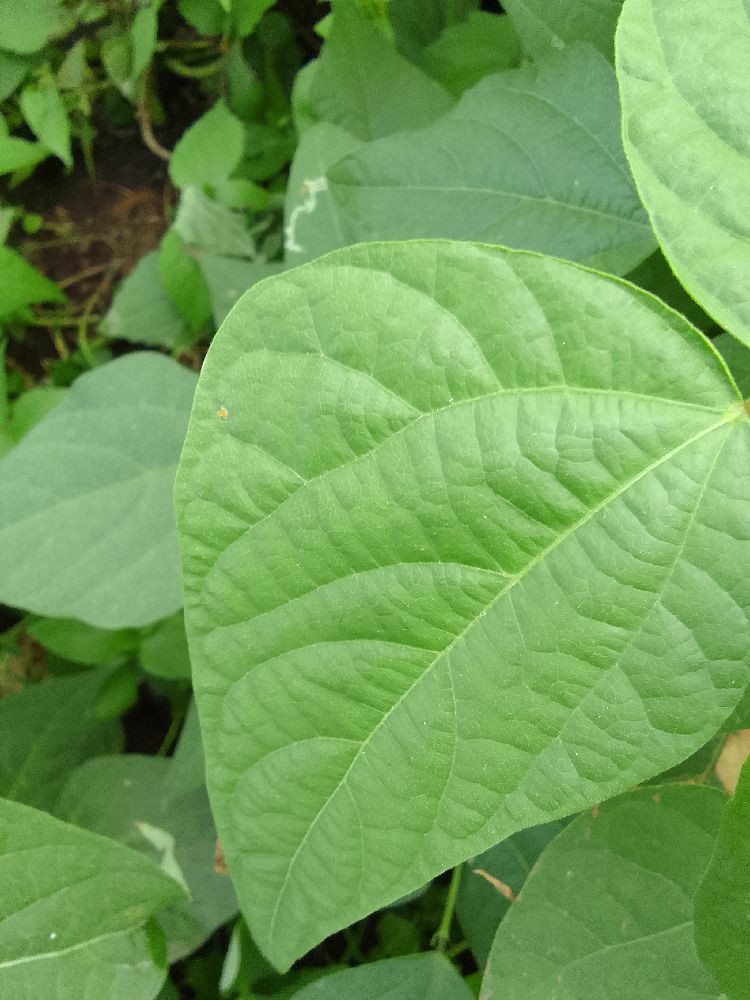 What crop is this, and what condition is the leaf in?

common bean, healthy
